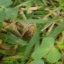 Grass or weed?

unstructured weed
